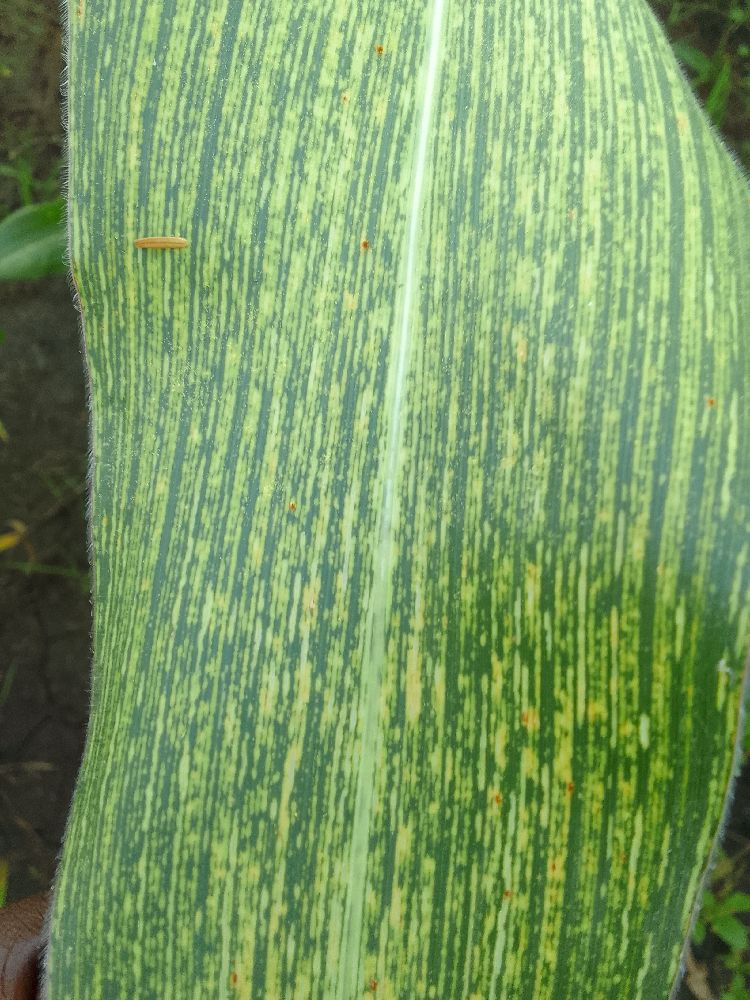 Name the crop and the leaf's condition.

maize, maize streak virus
